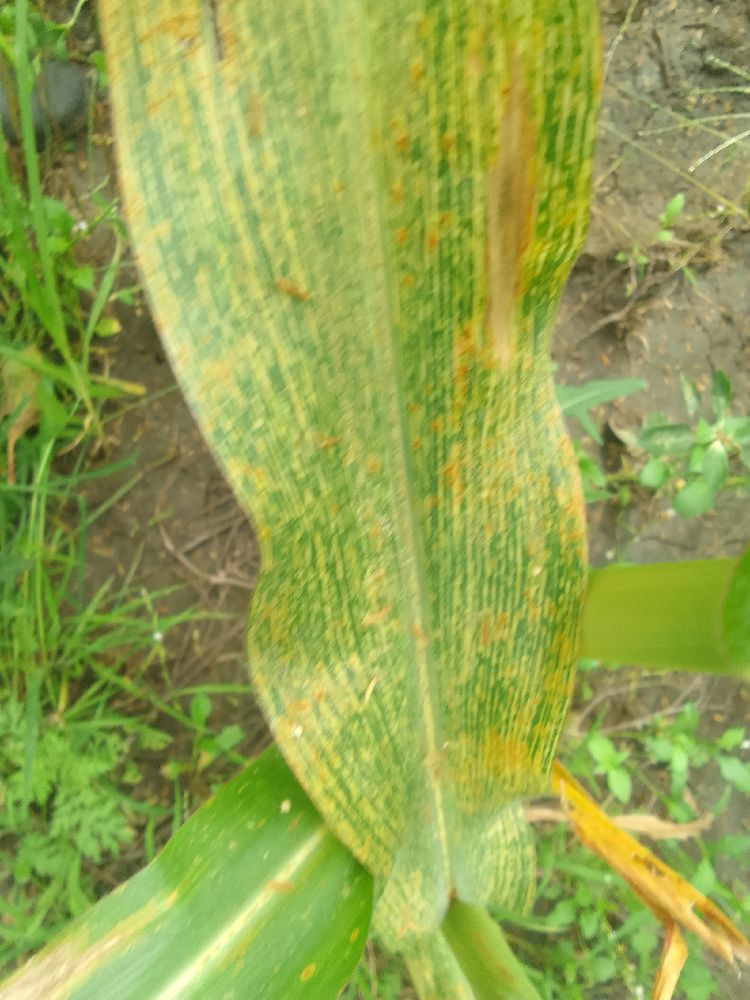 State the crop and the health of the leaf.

maize, maize streak virus
